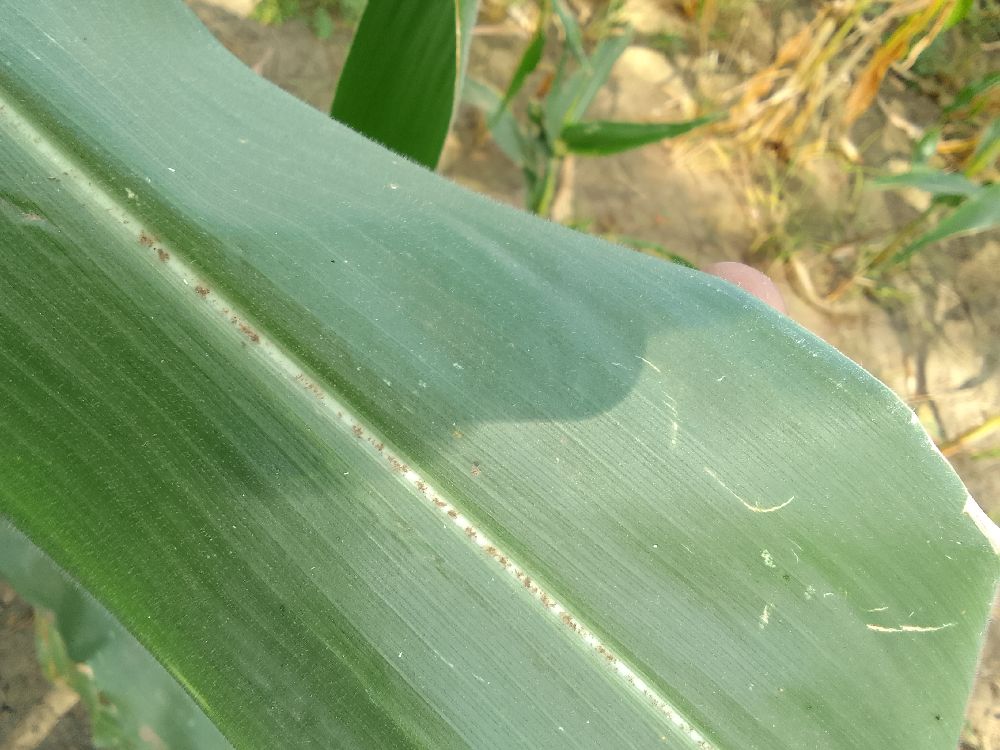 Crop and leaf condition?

maize, healthy
